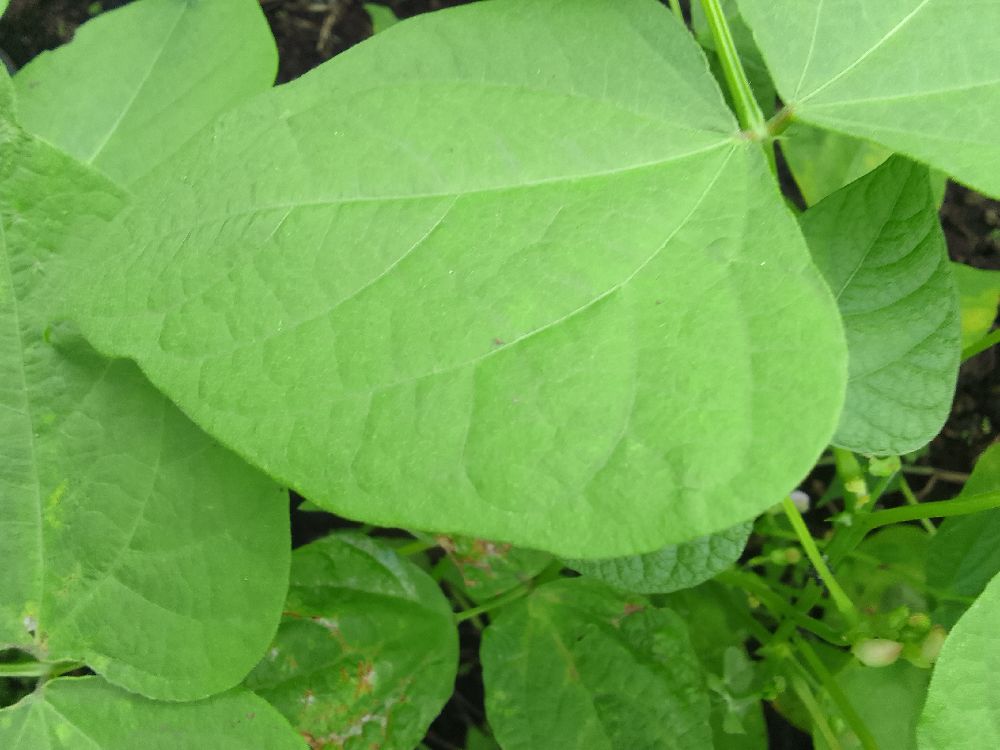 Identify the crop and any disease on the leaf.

common bean, healthy
